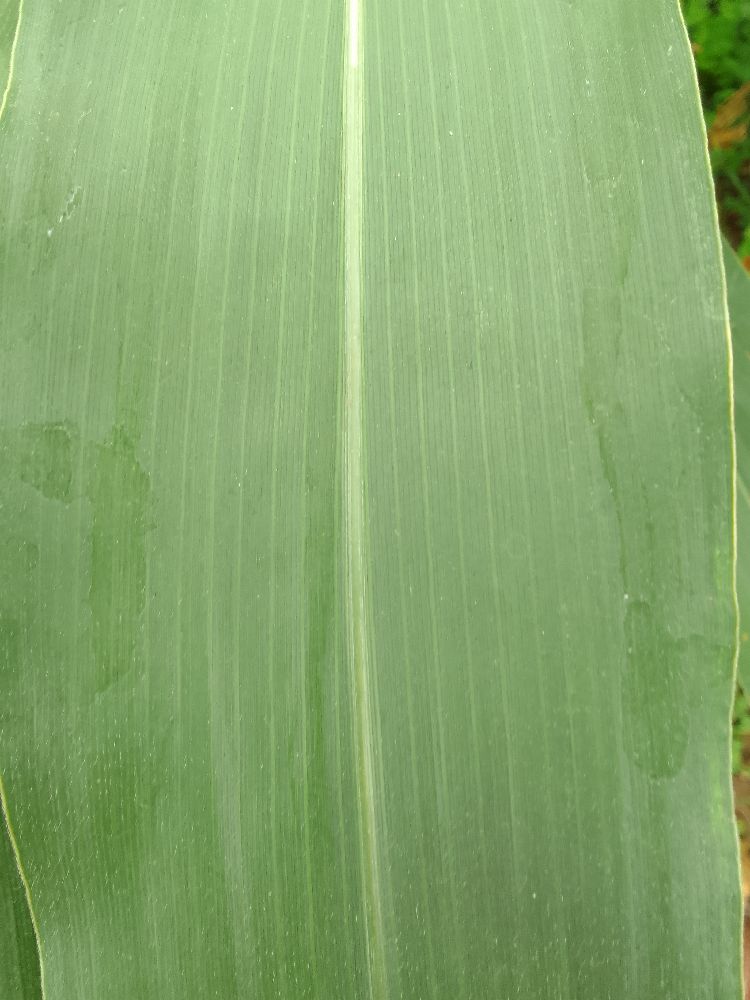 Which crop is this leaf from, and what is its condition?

maize, healthy
